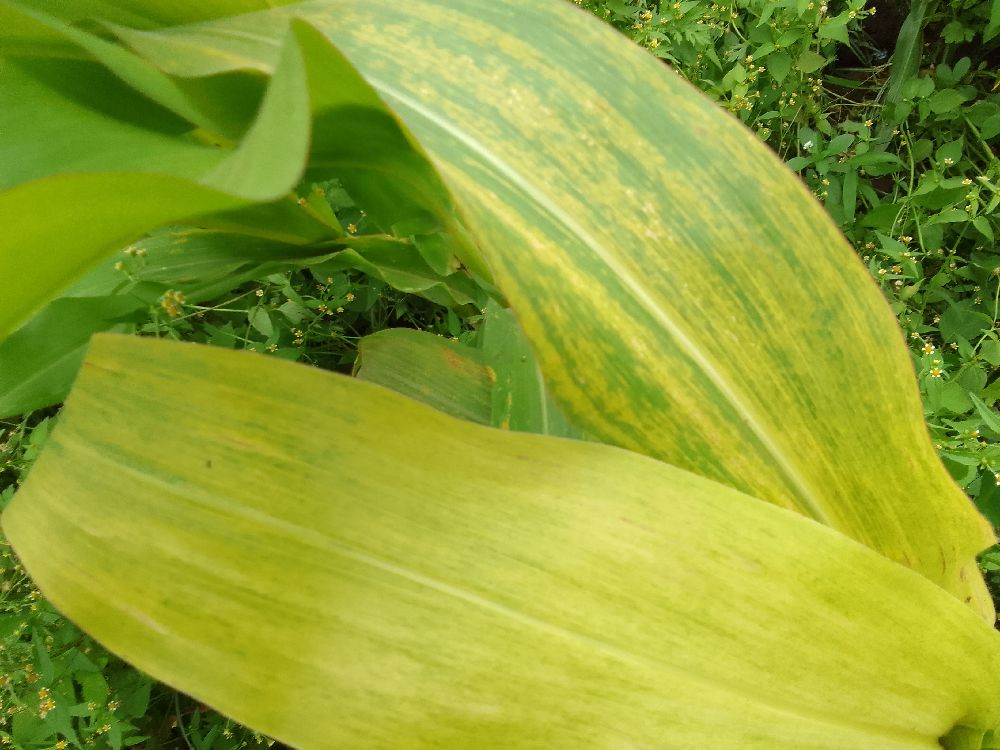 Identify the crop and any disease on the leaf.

maize, maize lethal necrosis
